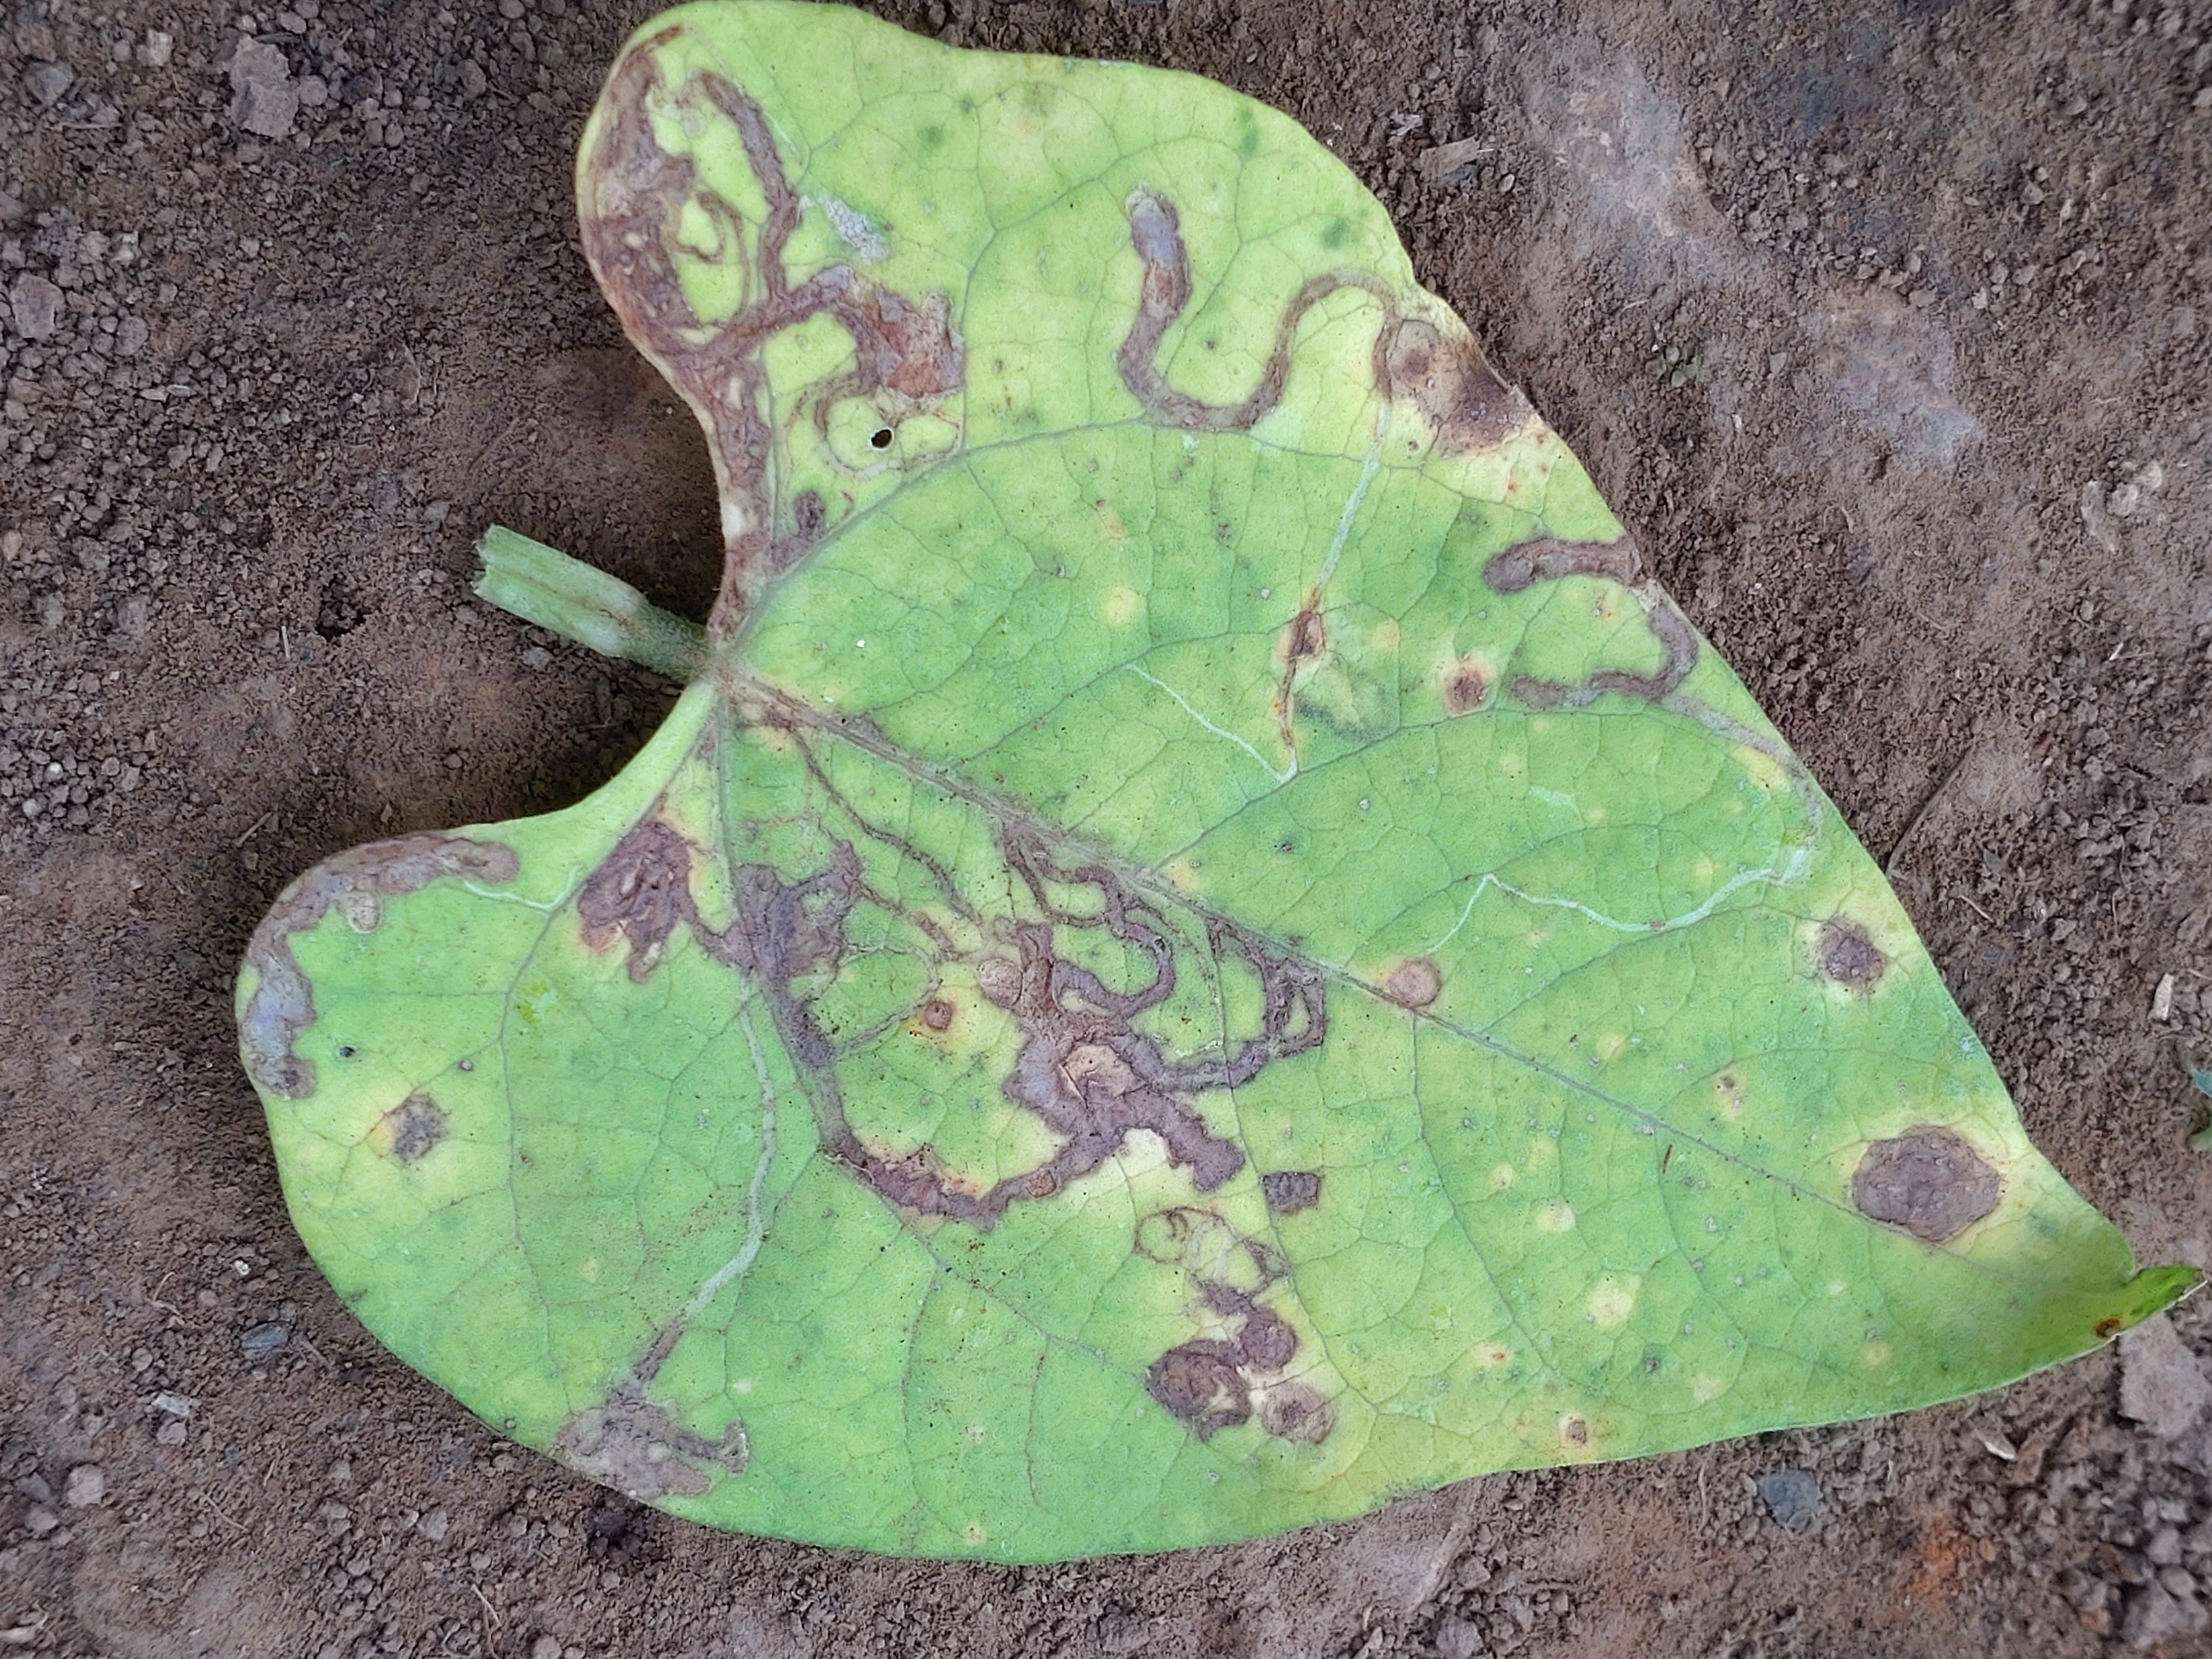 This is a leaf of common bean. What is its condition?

anthracnose
